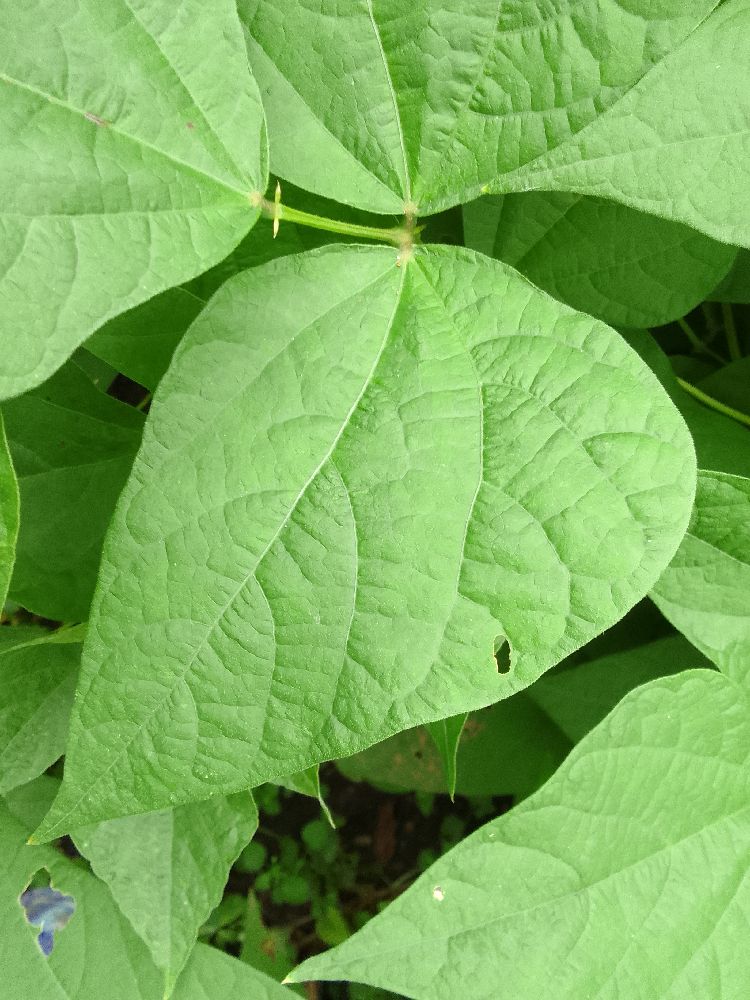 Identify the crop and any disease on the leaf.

common bean, healthy
